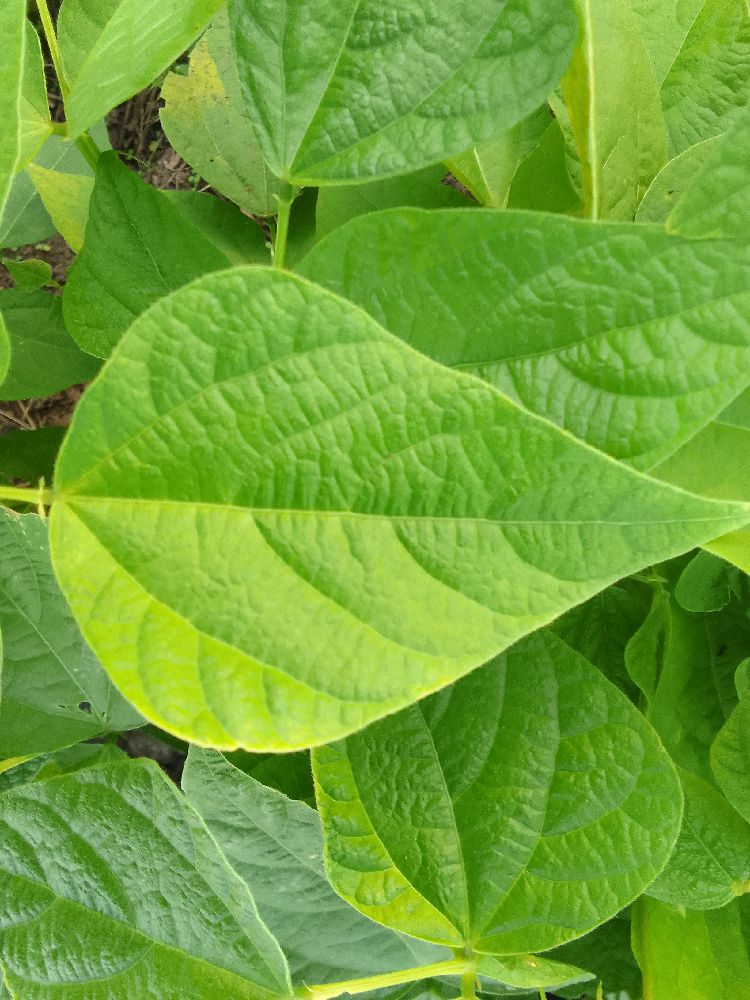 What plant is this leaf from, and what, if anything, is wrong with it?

common bean, healthy
